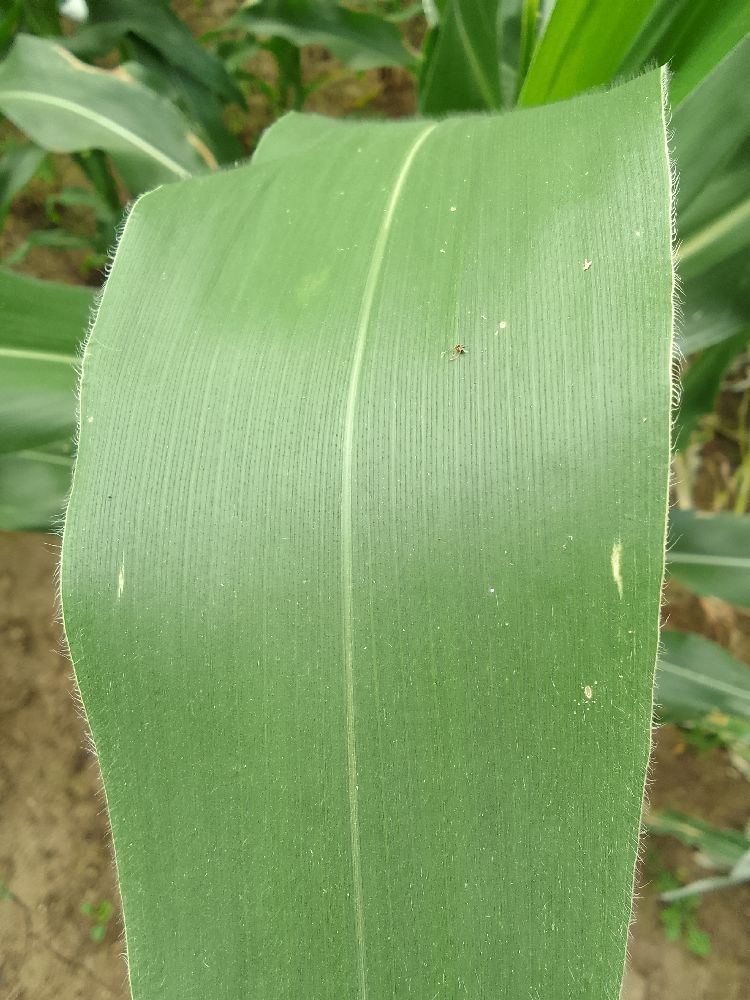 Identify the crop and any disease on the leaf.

maize, healthy
